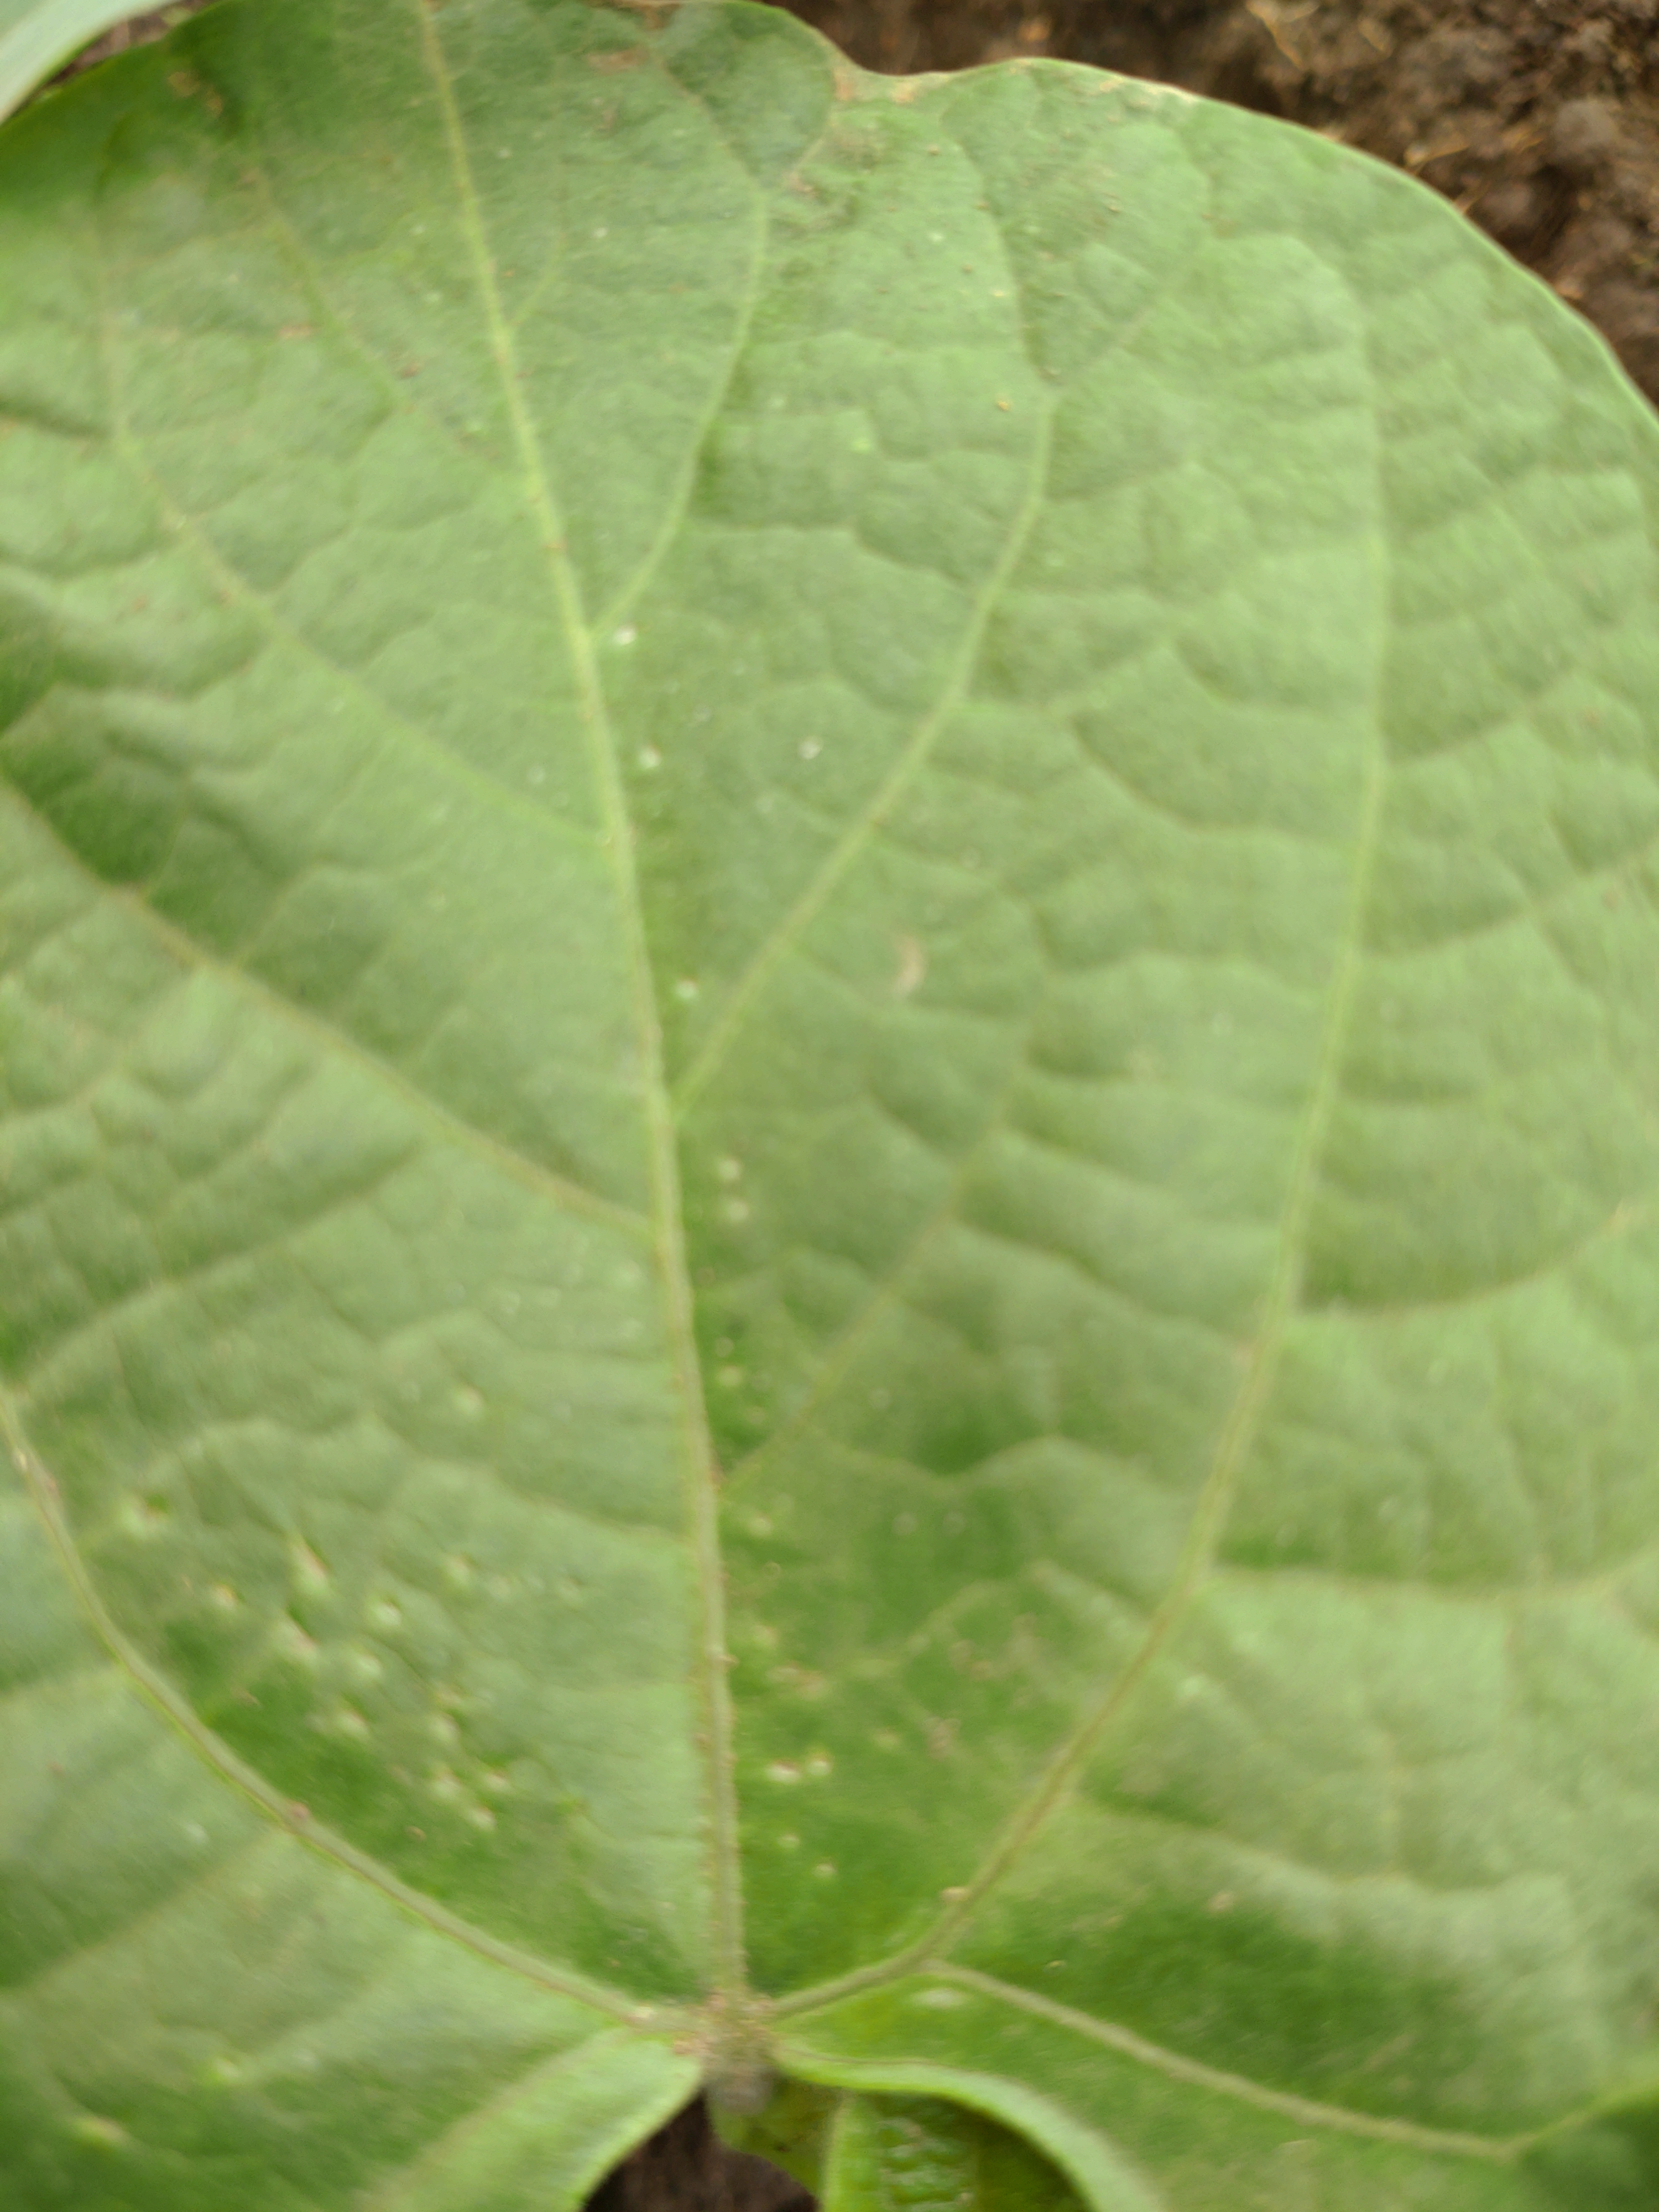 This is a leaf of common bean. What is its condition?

healthy
